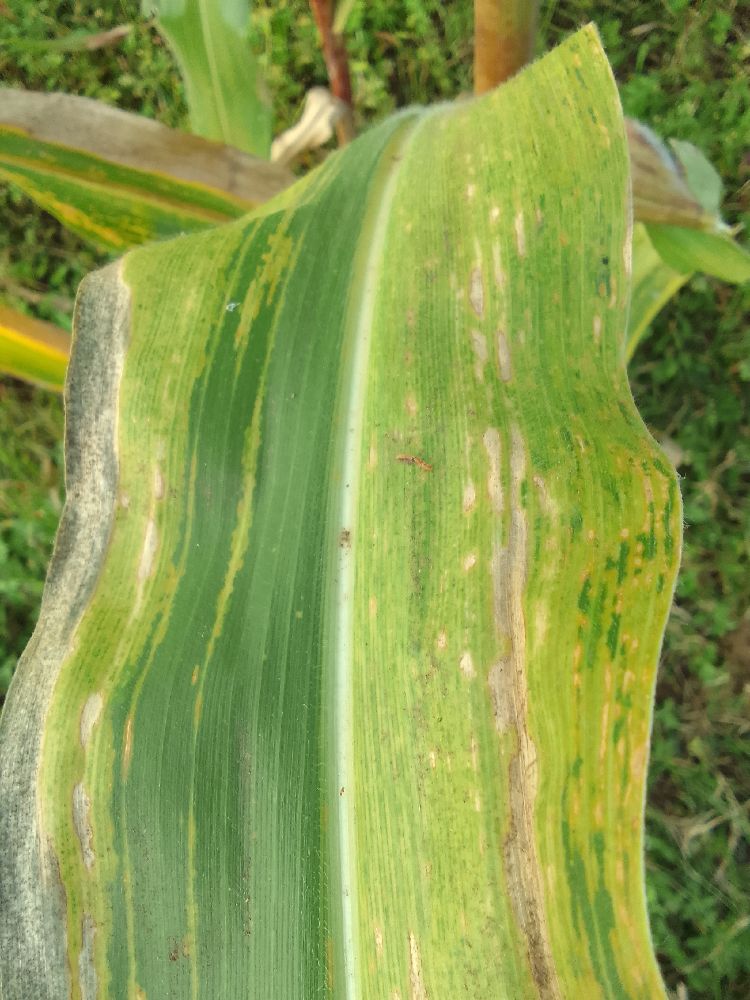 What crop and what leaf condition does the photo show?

maize, maize lethal necrosis
